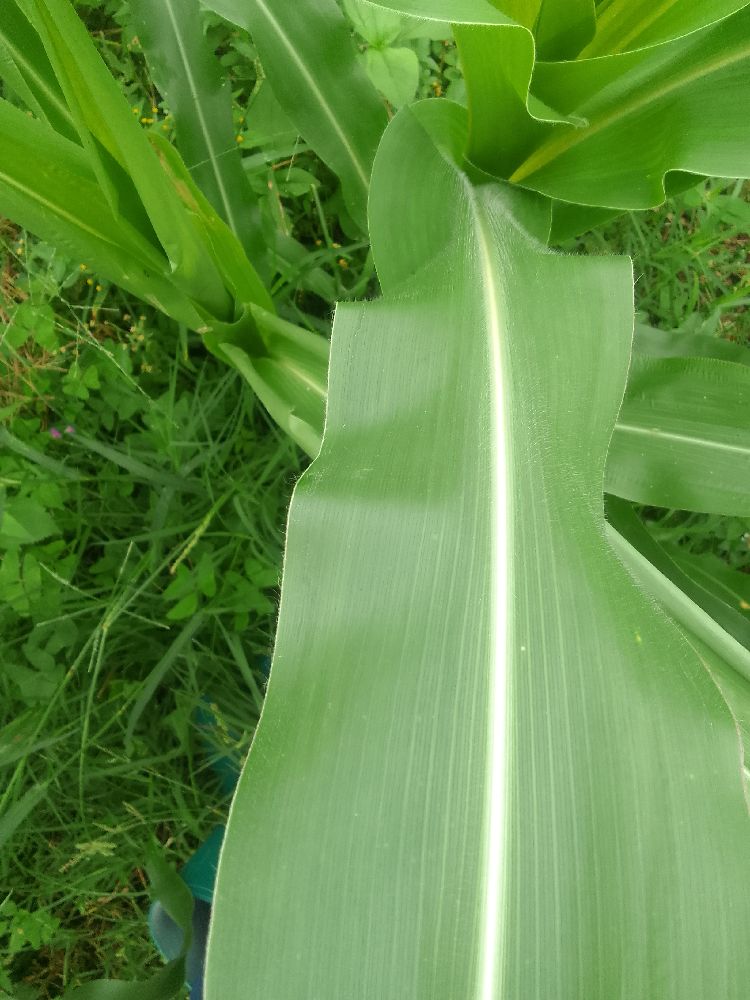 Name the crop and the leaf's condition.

maize, healthy
